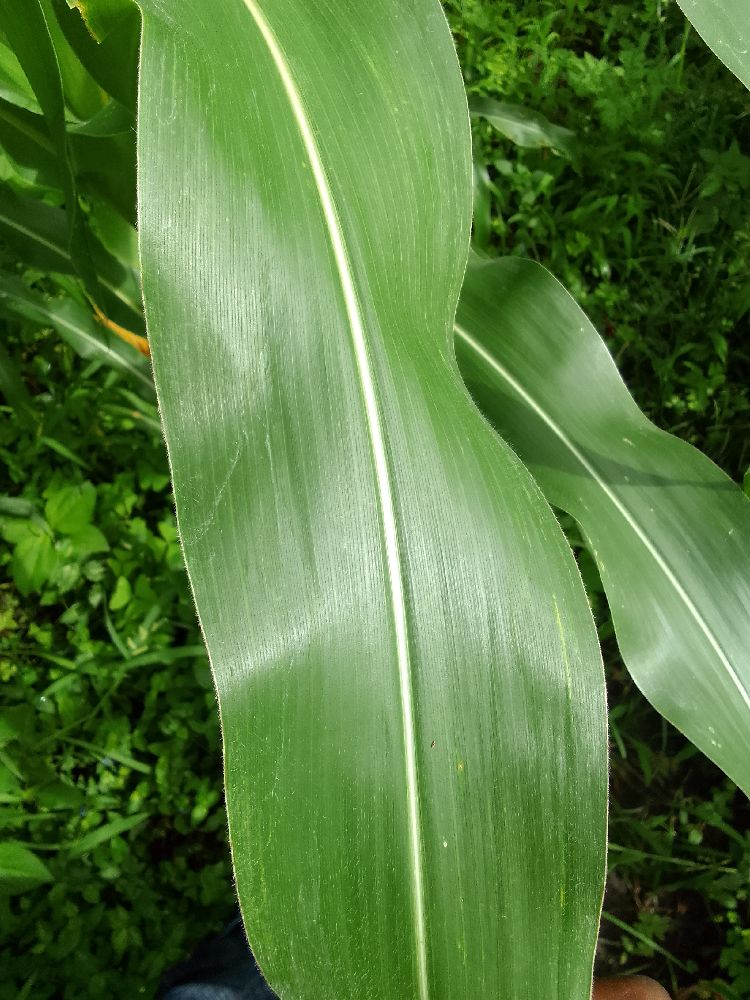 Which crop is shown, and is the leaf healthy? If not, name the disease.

maize, healthy
